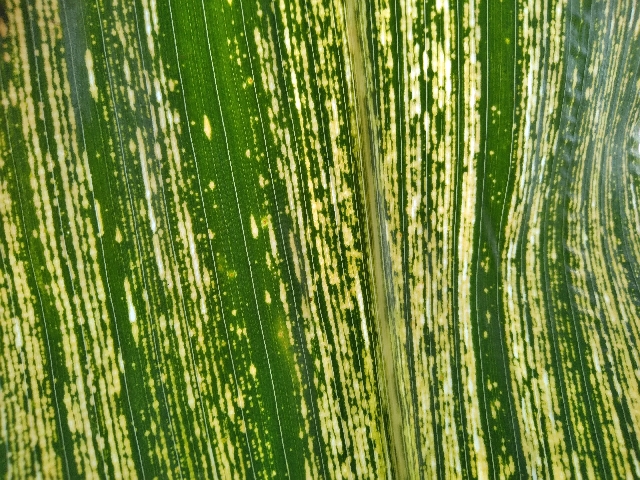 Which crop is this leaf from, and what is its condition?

maize, maize streak virus
